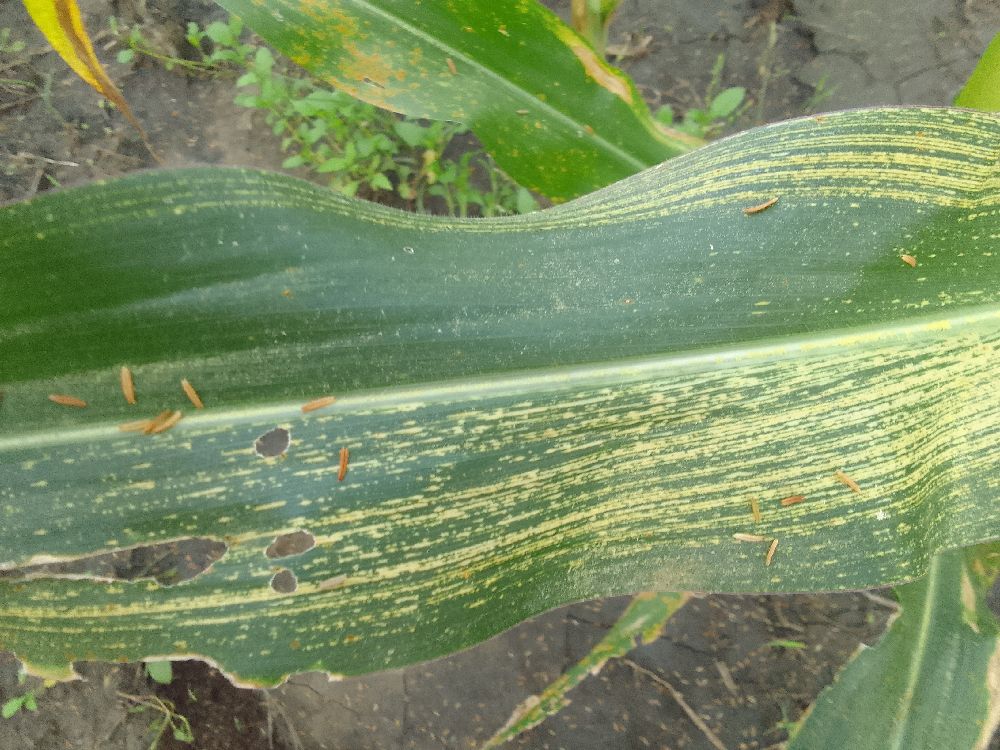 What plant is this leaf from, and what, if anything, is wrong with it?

maize, maize streak virus
